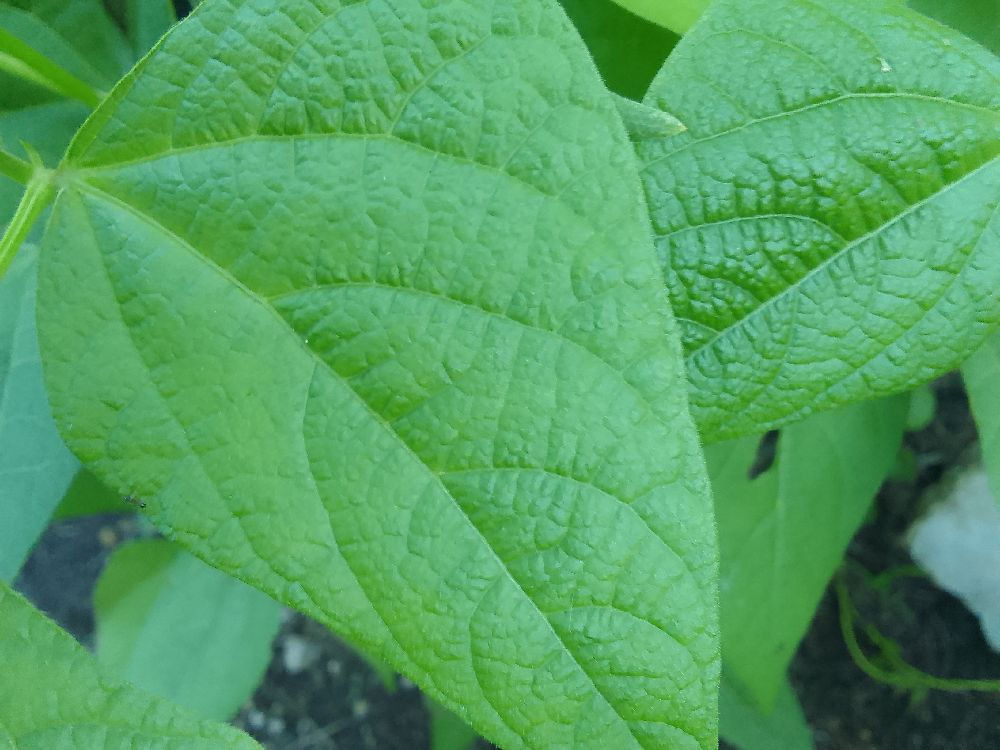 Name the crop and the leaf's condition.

common bean, healthy
